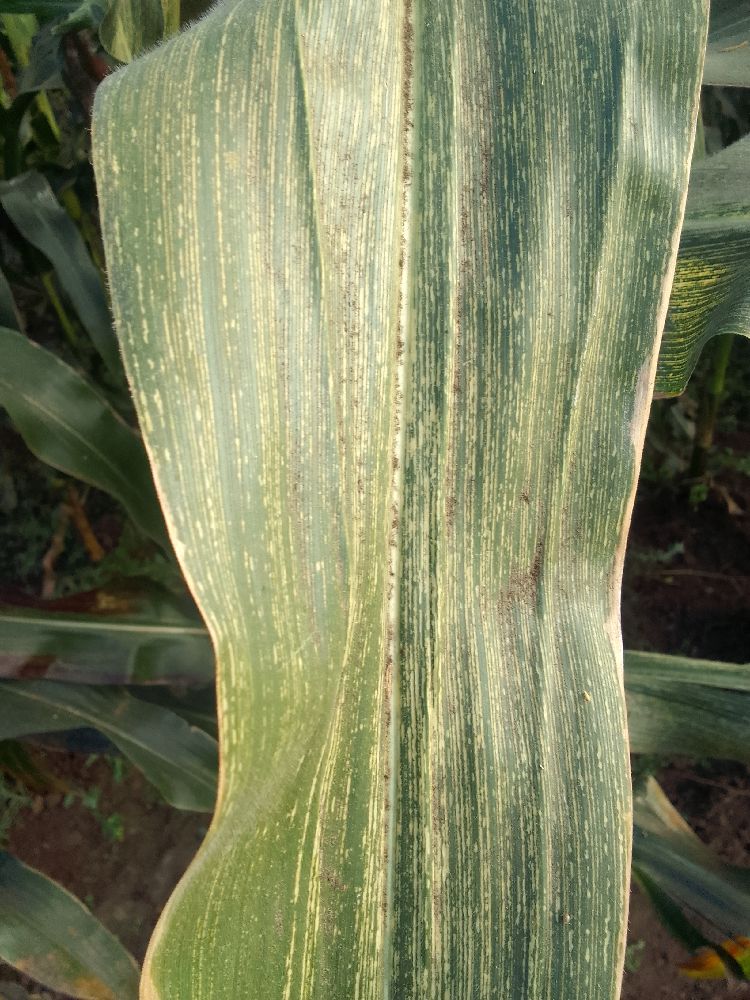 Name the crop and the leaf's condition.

maize, maize streak virus
